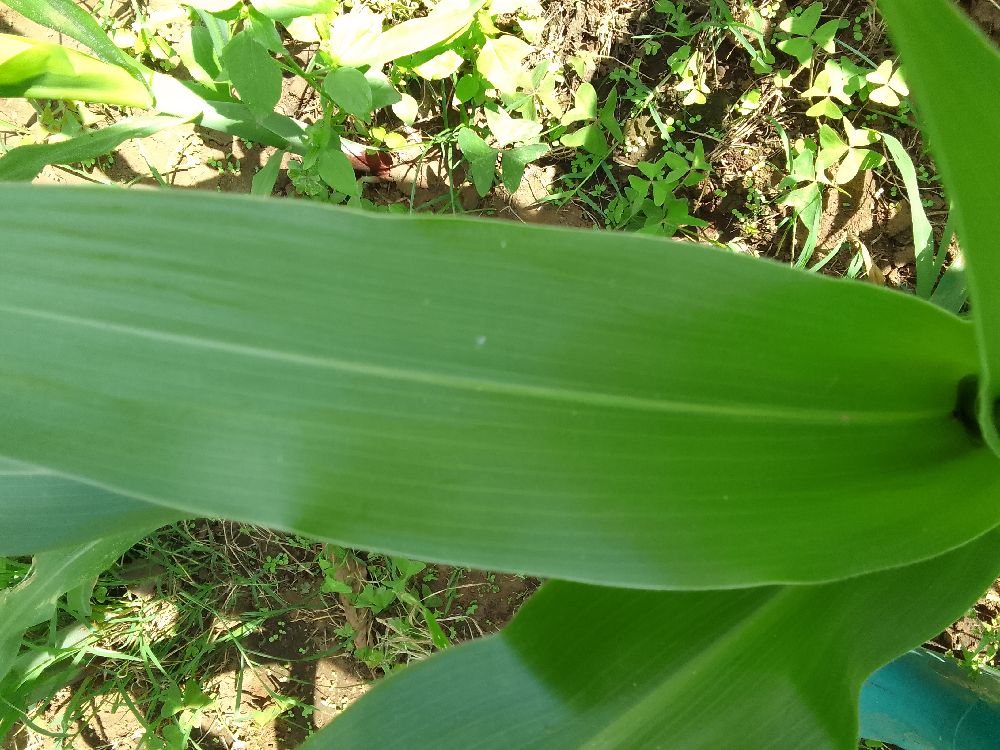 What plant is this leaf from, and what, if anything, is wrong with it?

maize, healthy
